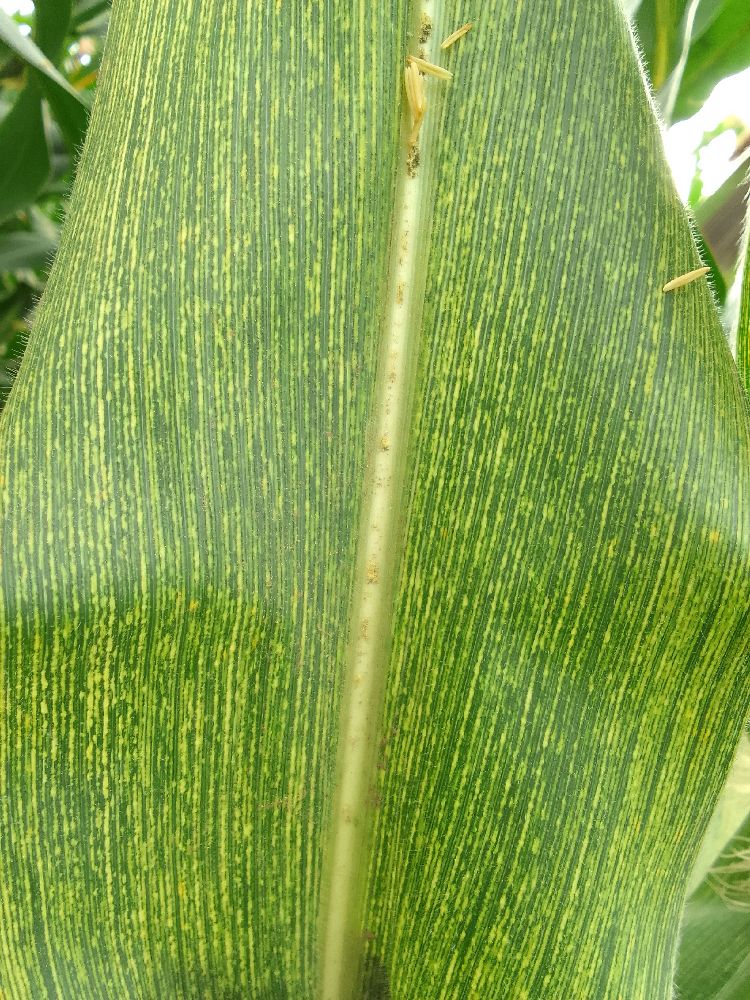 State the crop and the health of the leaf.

maize, maize streak virus
